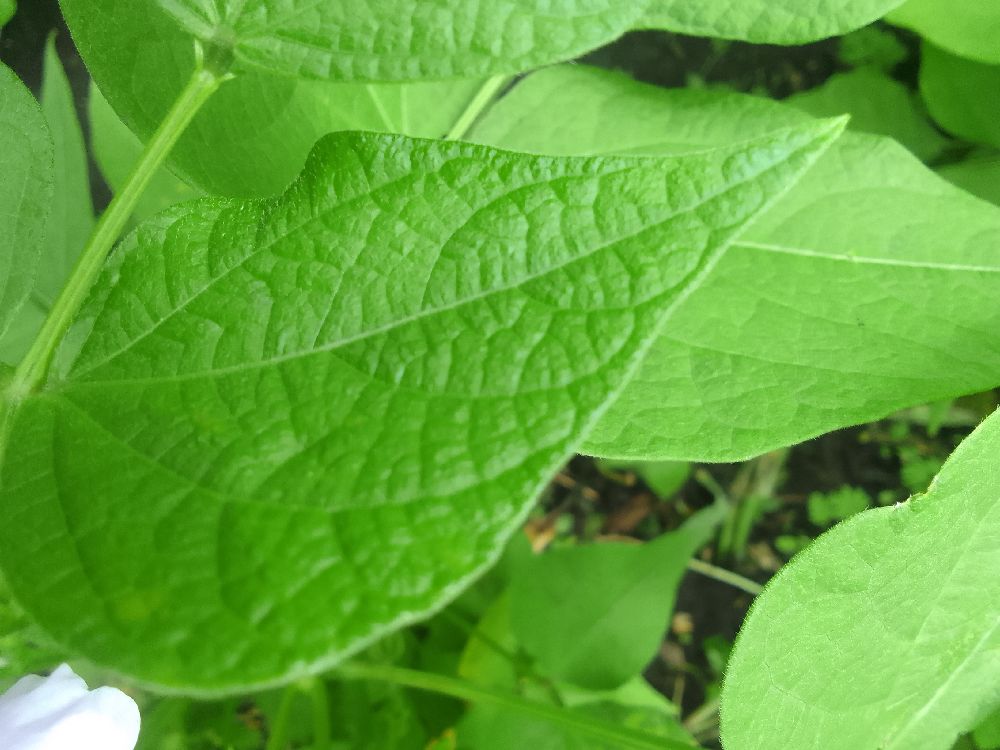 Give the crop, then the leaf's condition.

common bean, healthy
